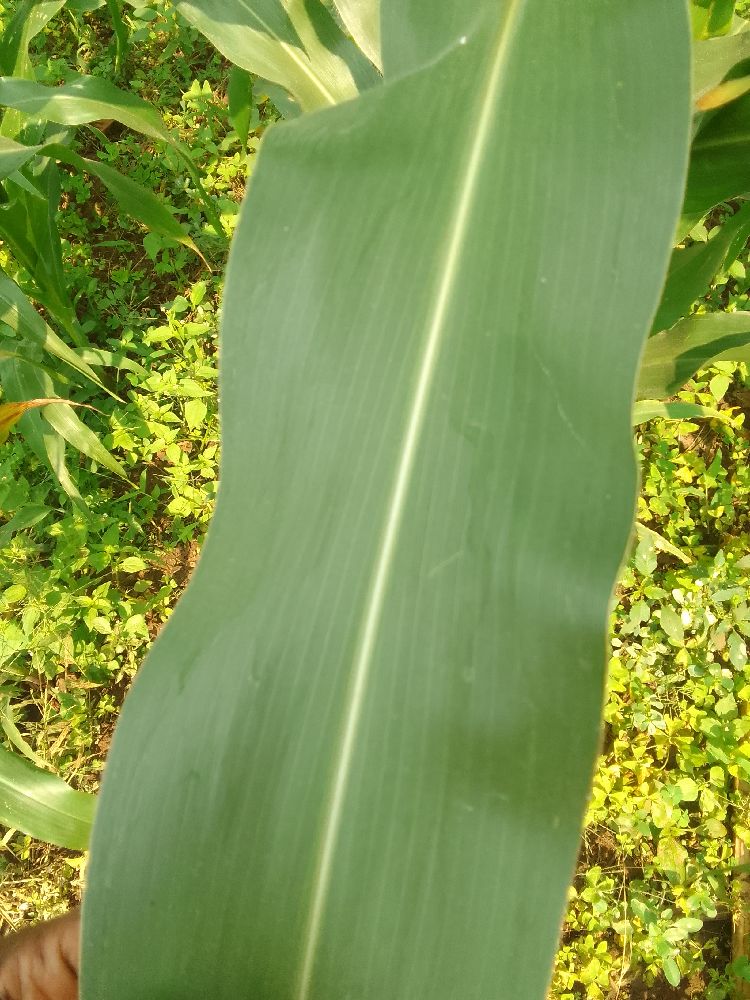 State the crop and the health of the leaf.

maize, healthy
